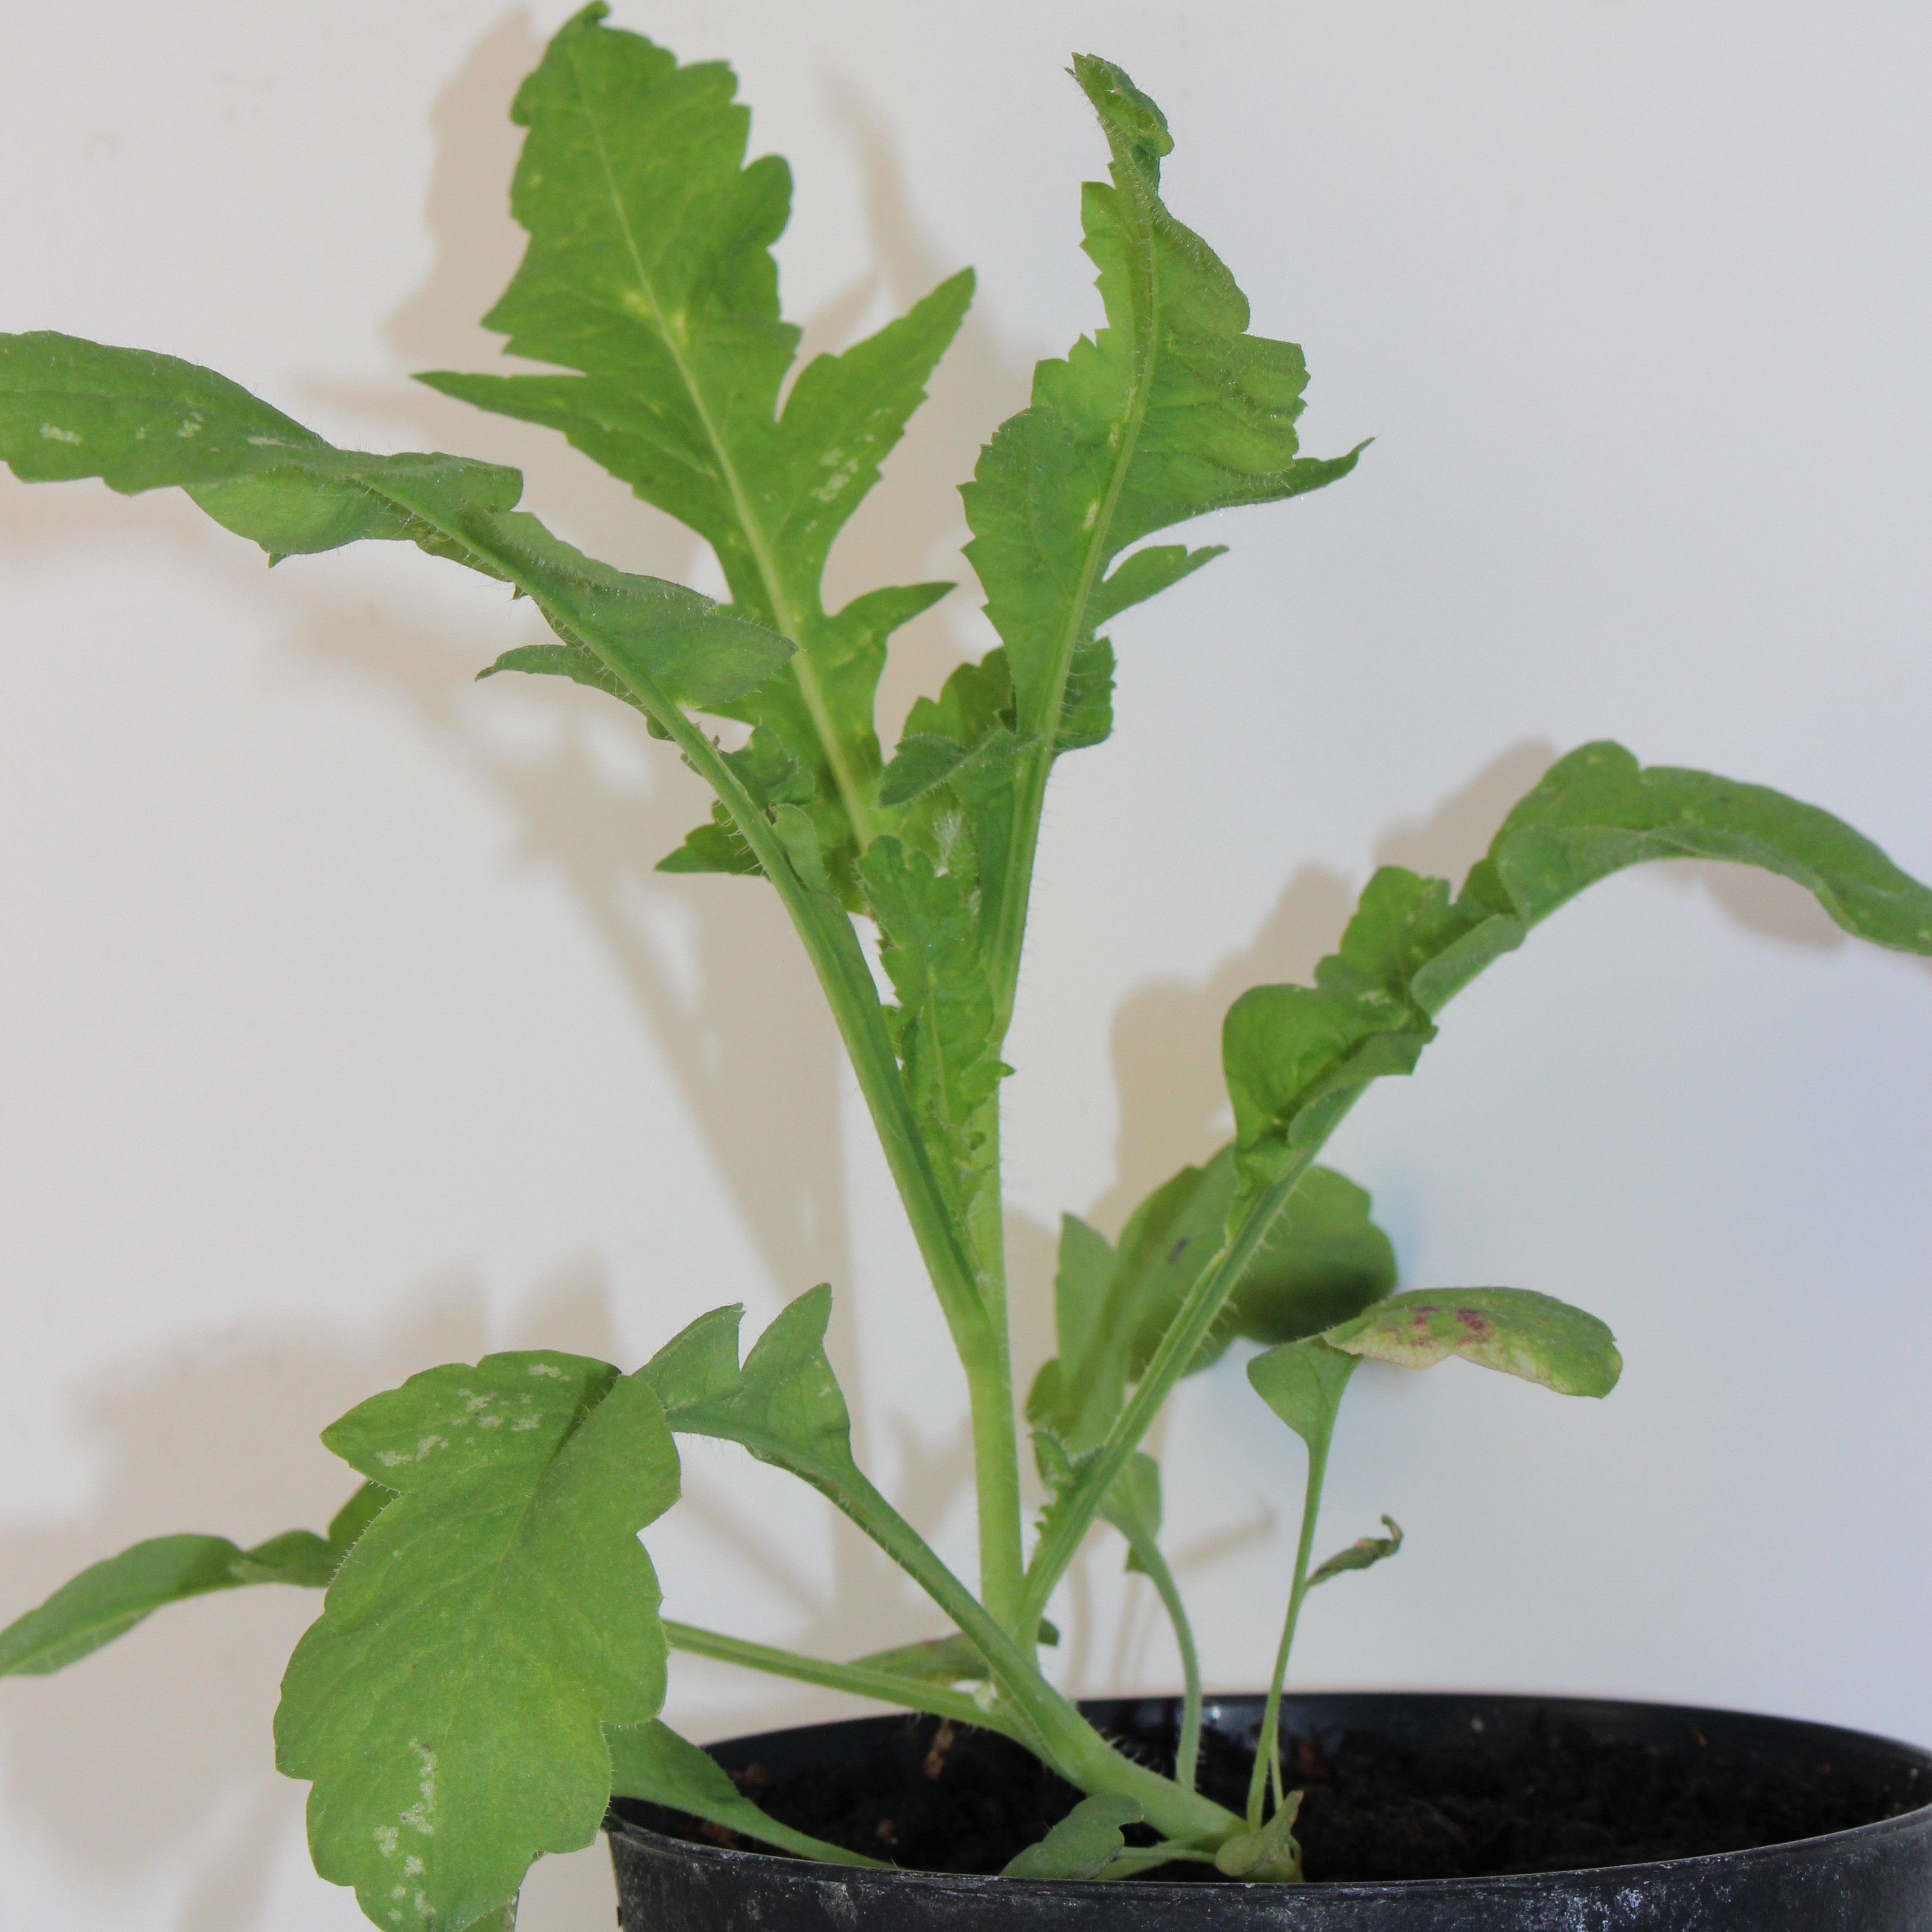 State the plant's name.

Papaver rhoeas
